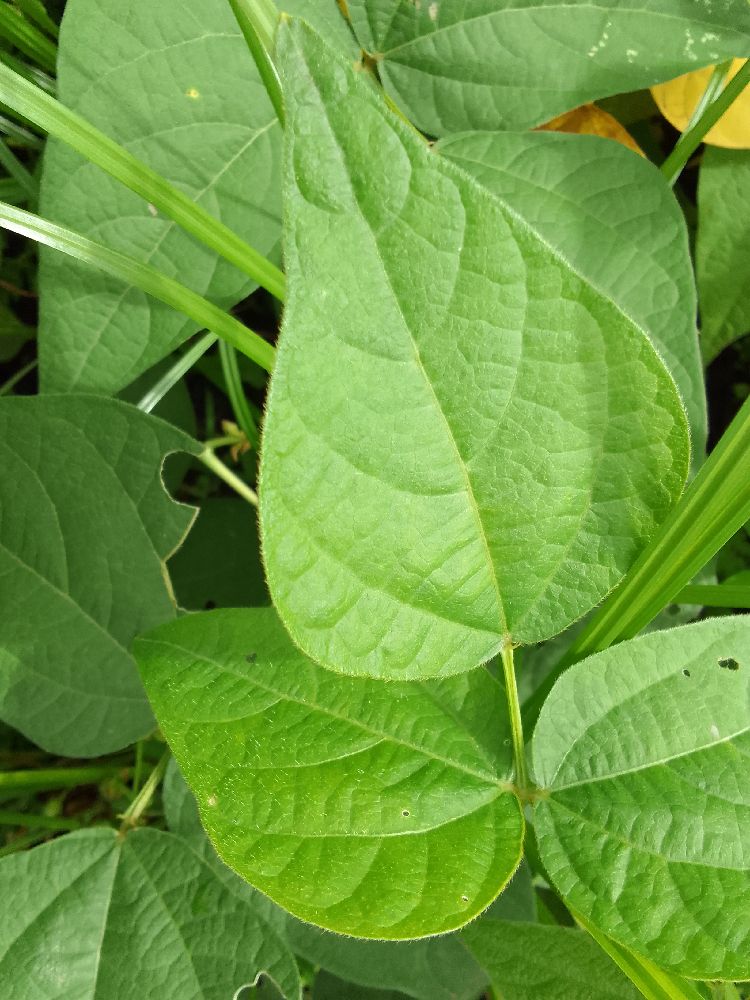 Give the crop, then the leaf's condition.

common bean, healthy
